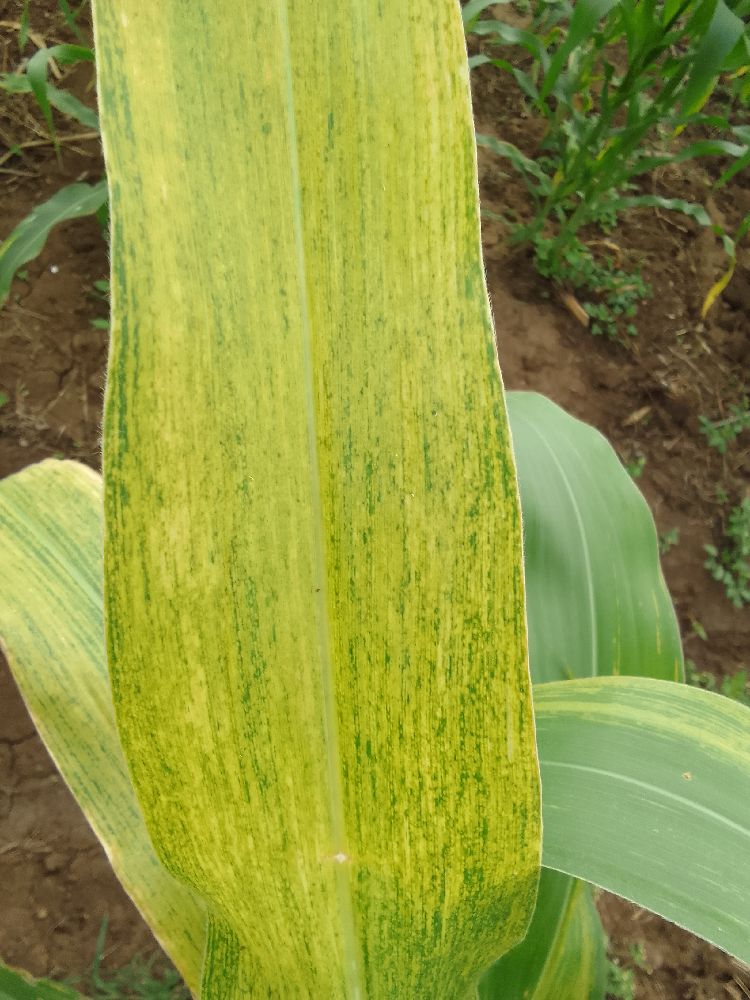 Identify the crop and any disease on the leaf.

maize, maize lethal necrosis
